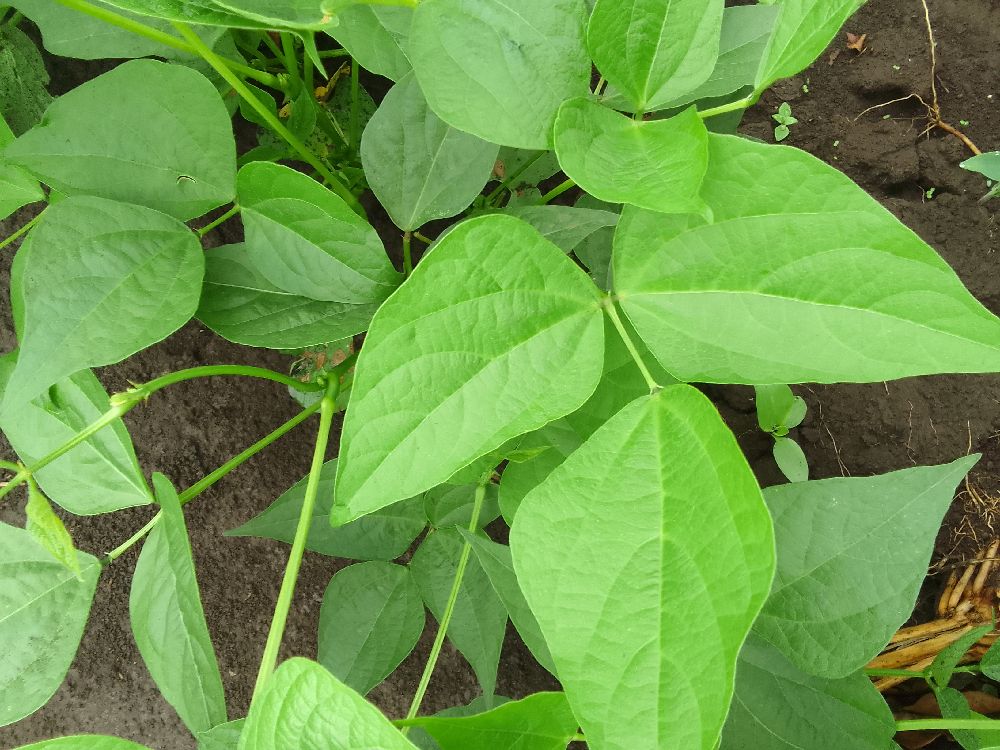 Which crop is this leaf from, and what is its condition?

common bean, healthy
